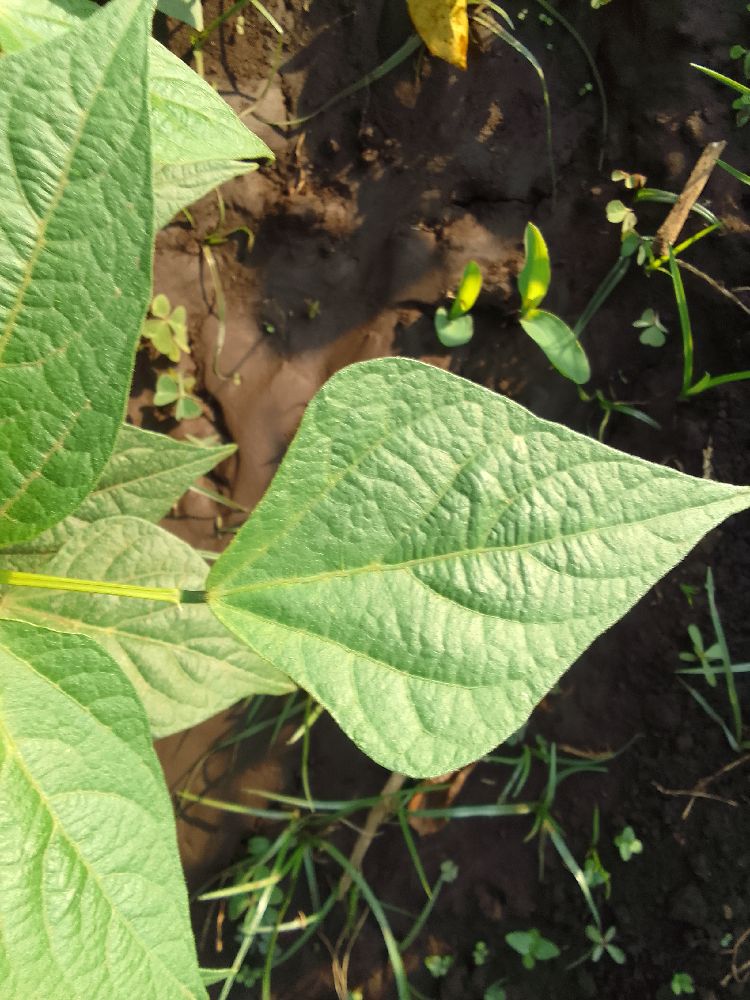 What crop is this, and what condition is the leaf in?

common bean, healthy
